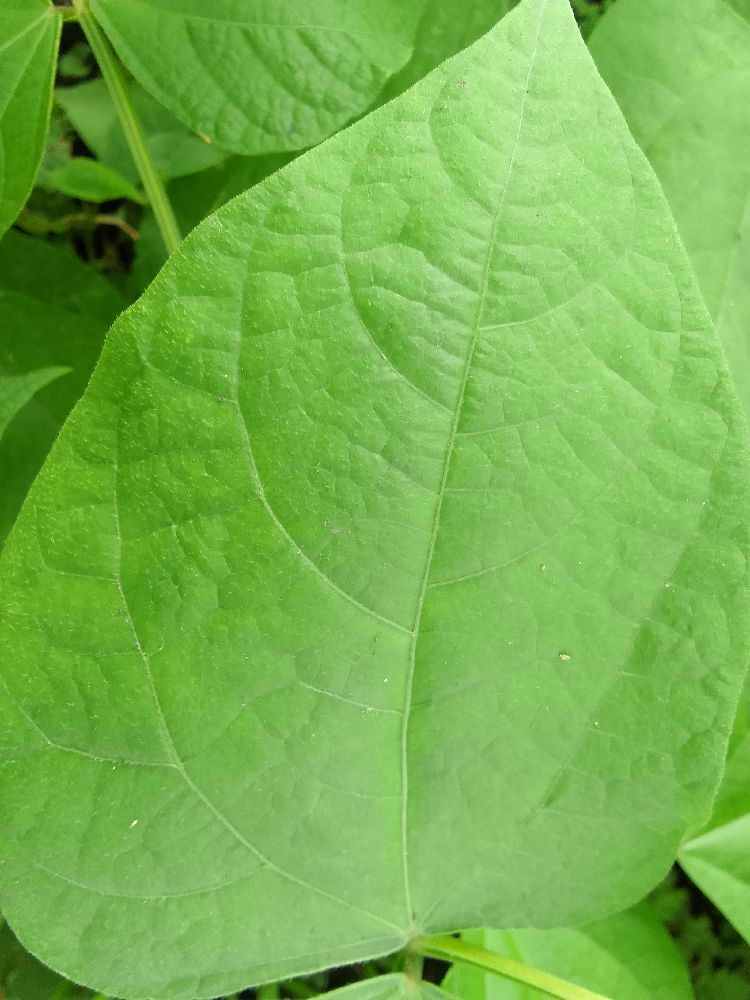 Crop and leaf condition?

common bean, healthy
